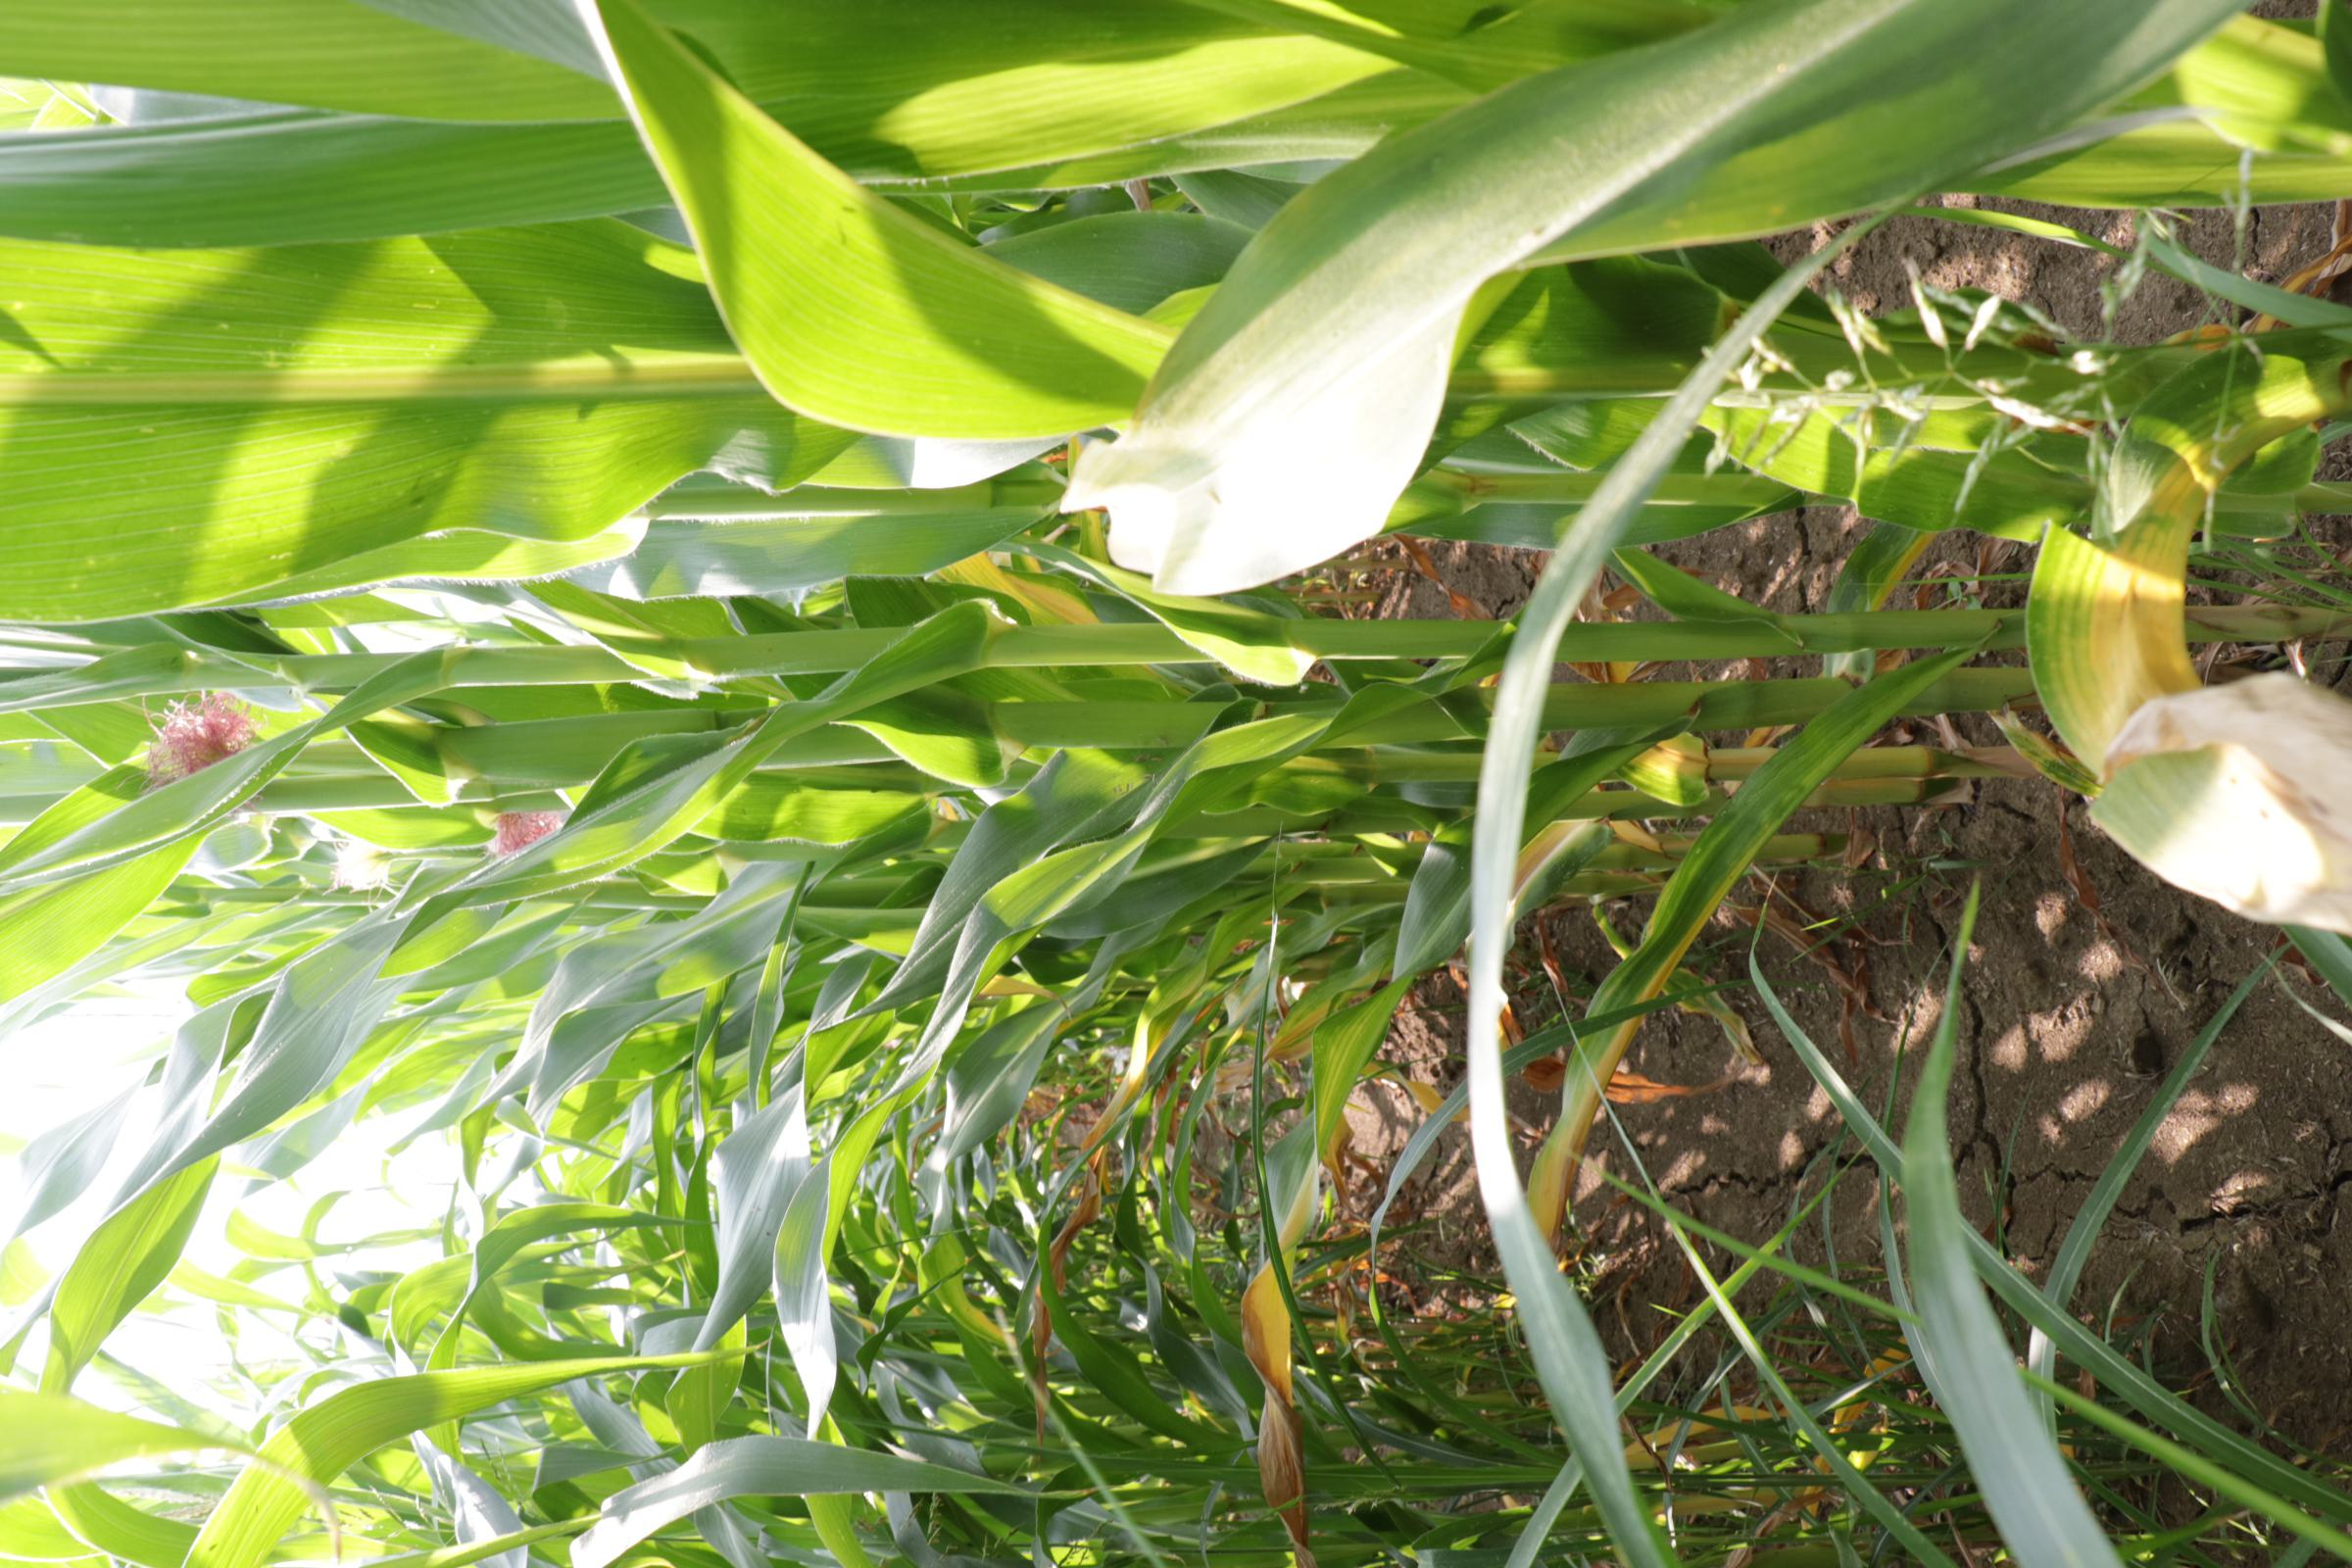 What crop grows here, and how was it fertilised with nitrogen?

maize, full nitrogen fertilisation
